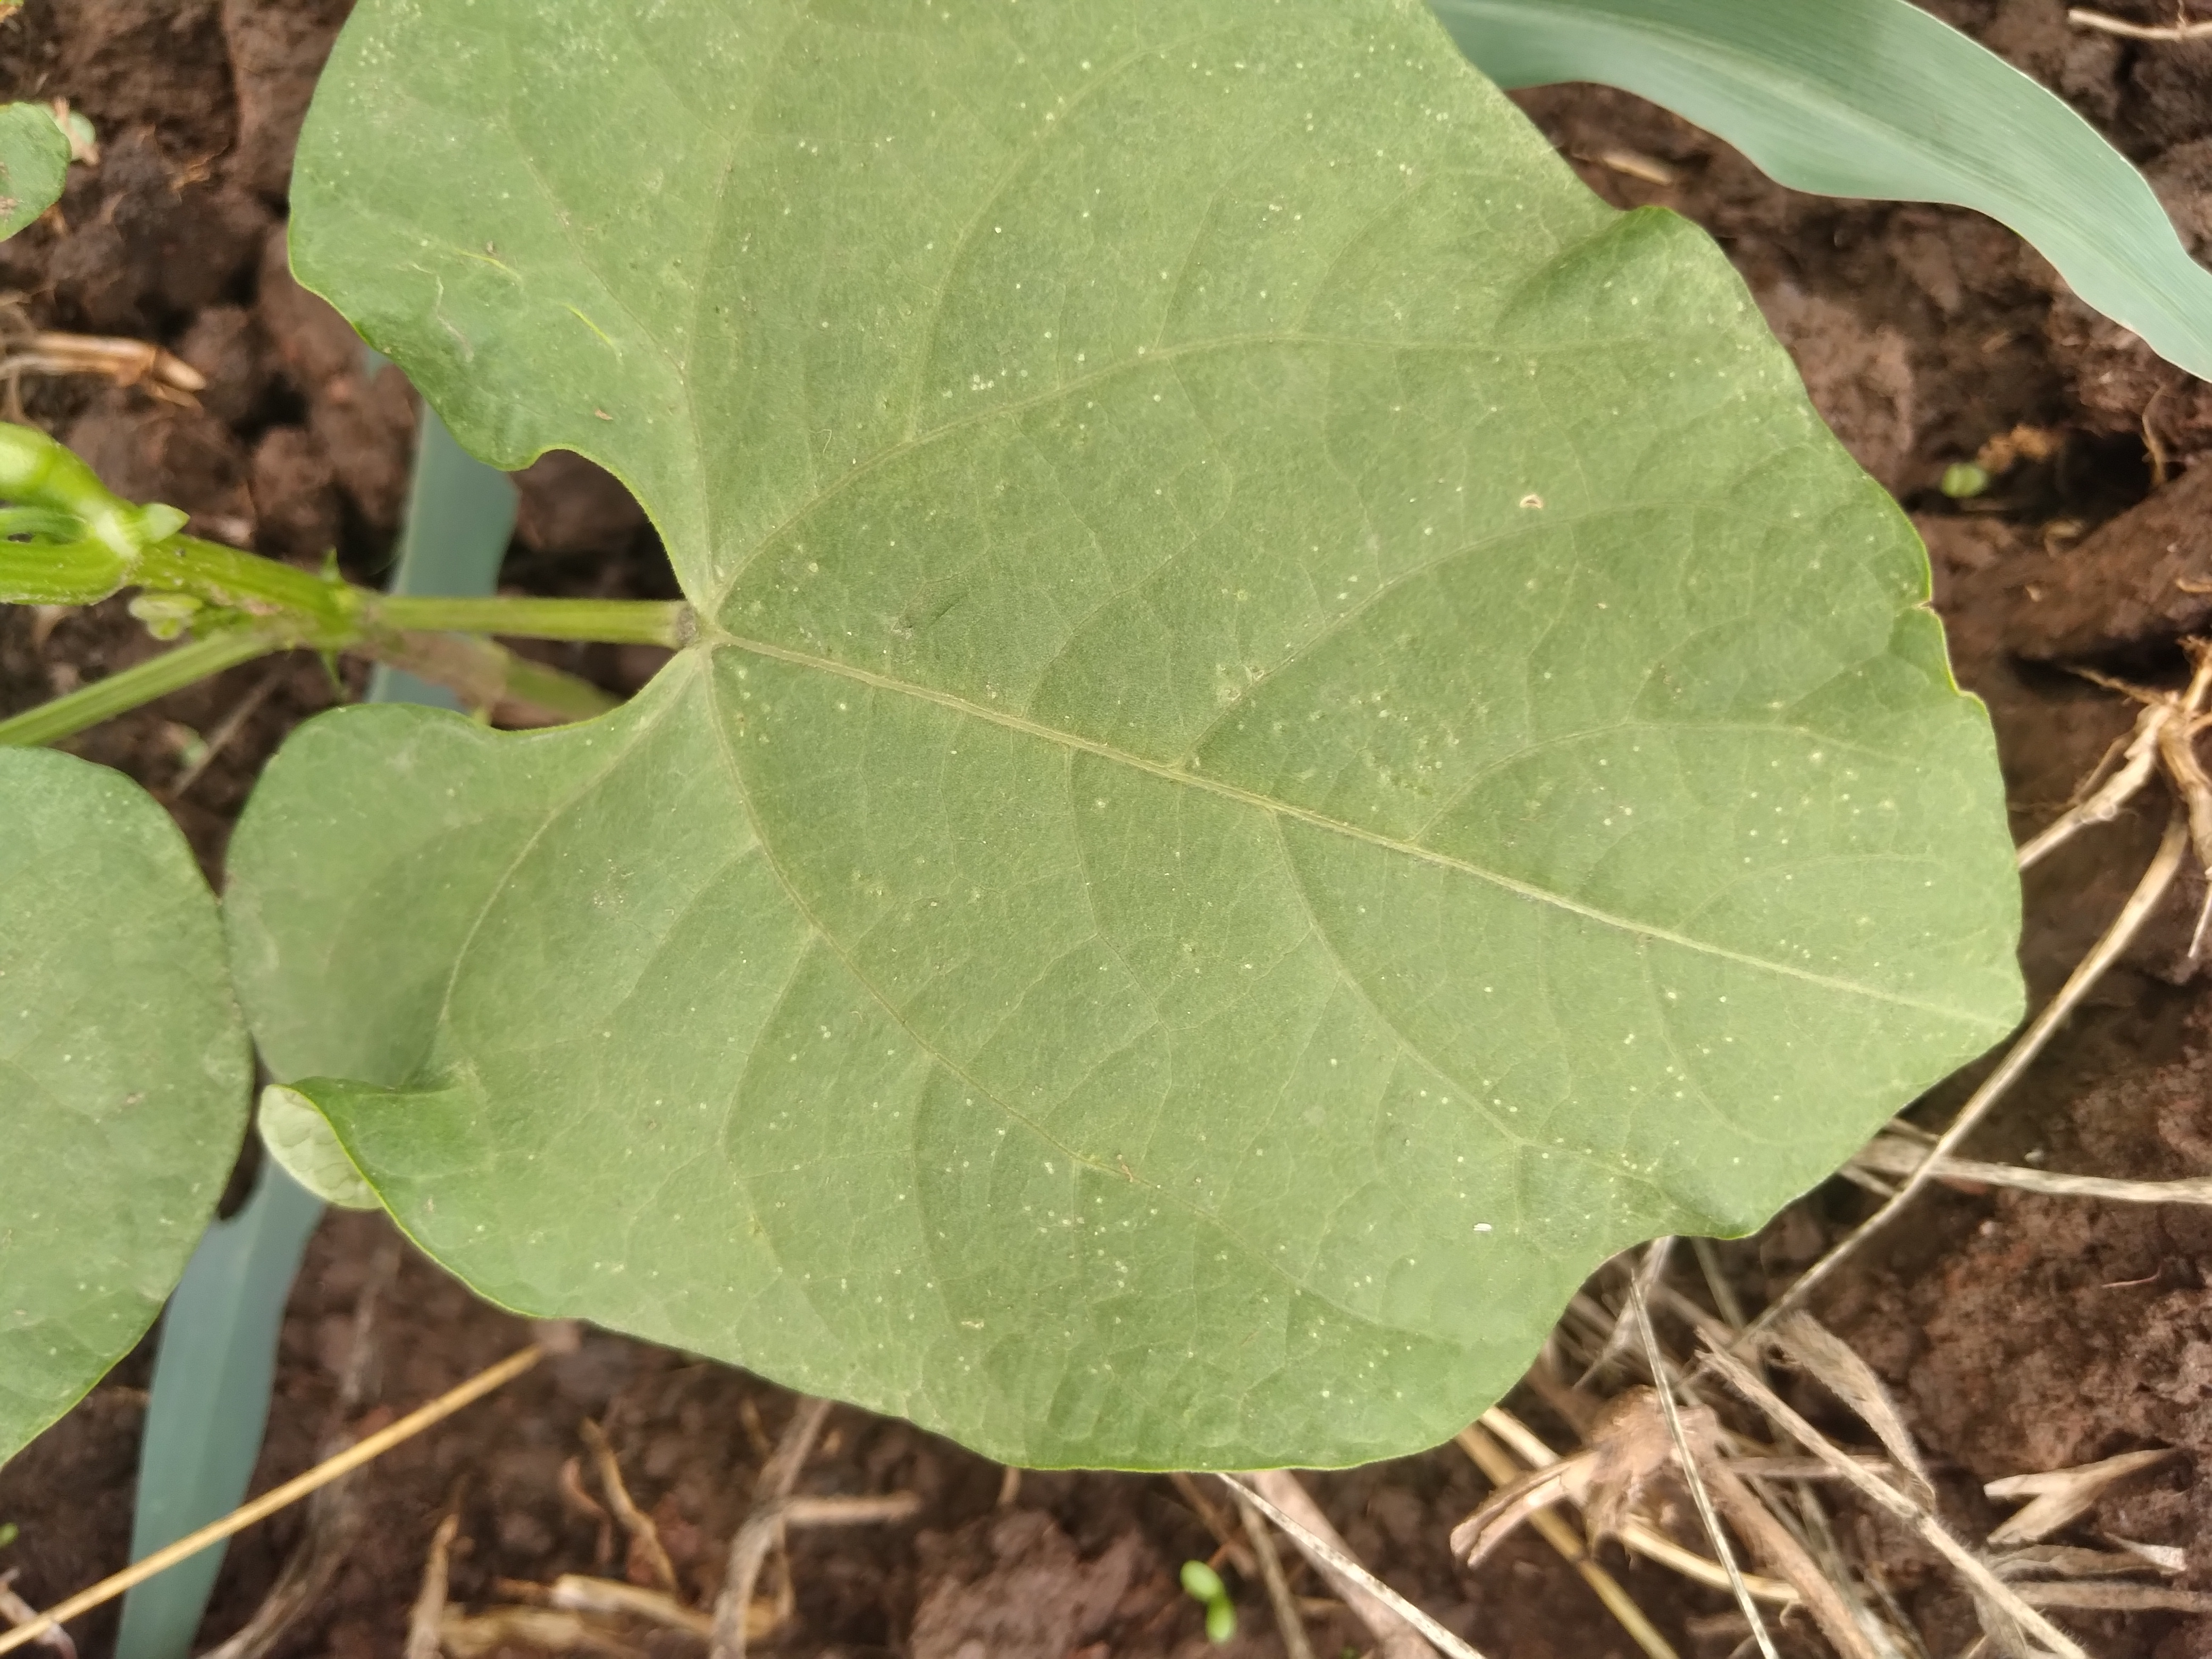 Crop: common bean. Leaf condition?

healthy
